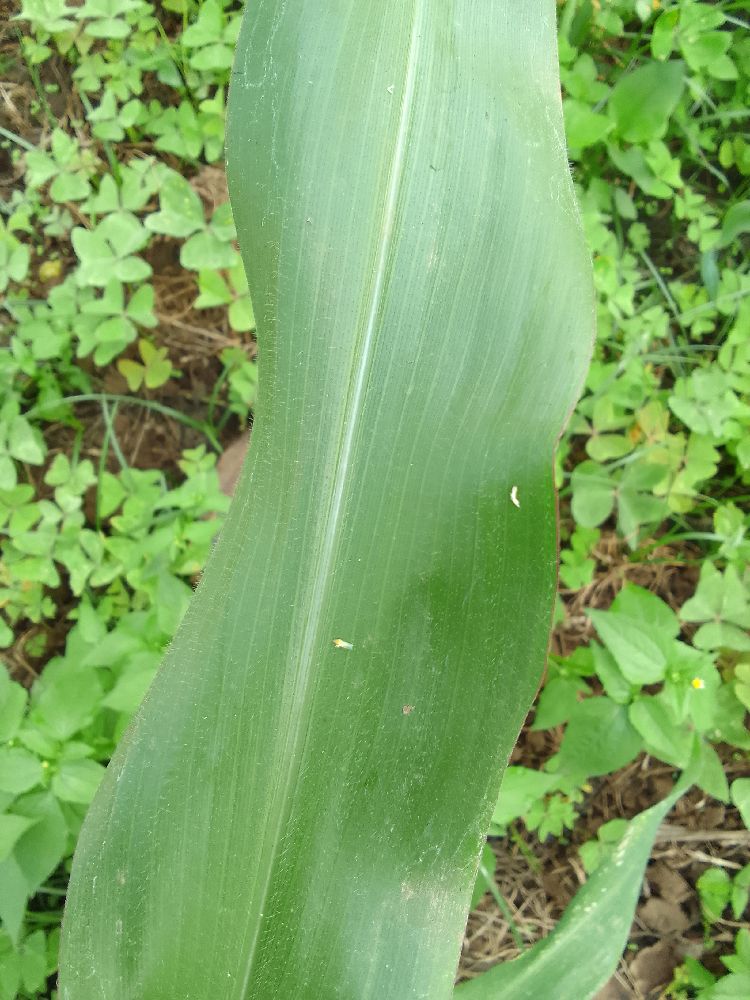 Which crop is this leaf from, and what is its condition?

maize, healthy
